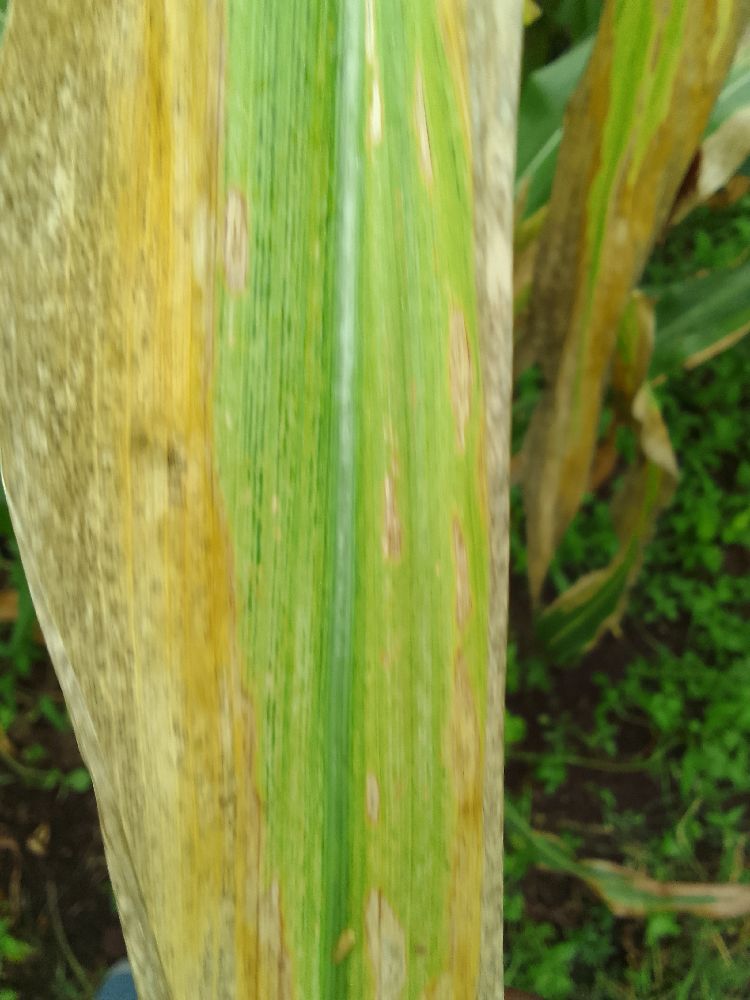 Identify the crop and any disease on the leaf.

maize, maize lethal necrosis
